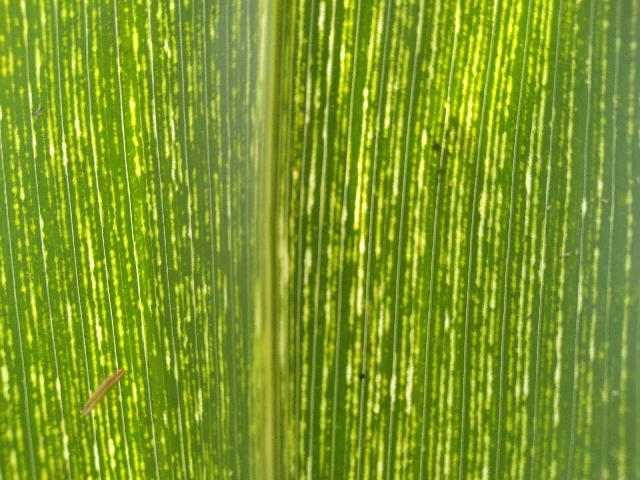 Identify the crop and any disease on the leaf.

maize, maize streak virus
